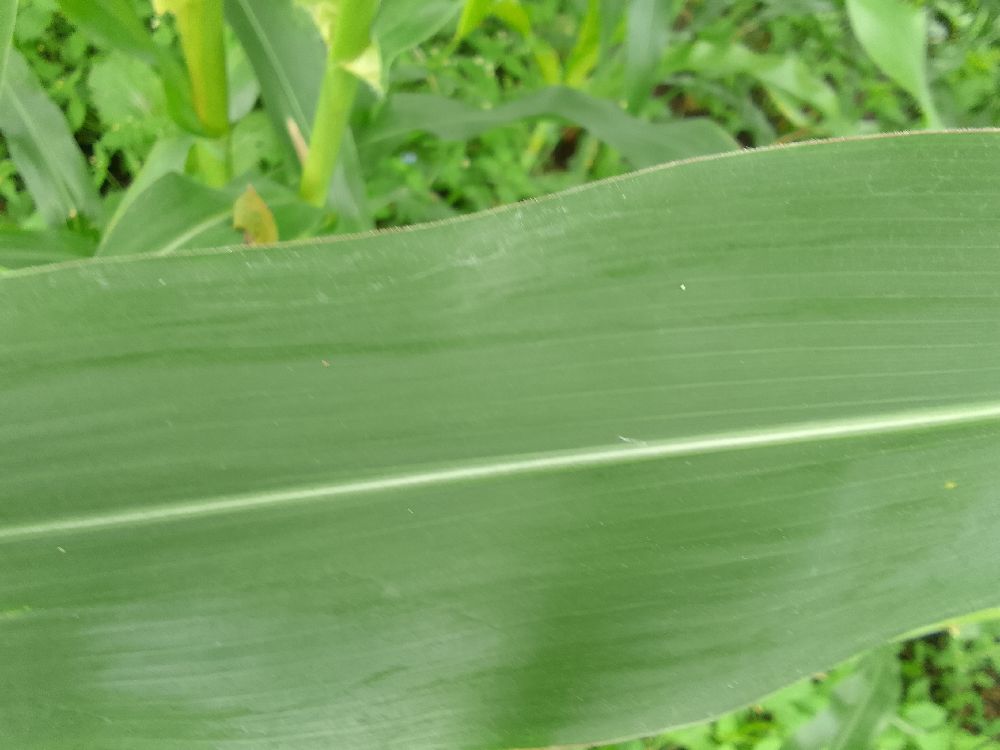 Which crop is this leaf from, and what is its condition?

maize, healthy
